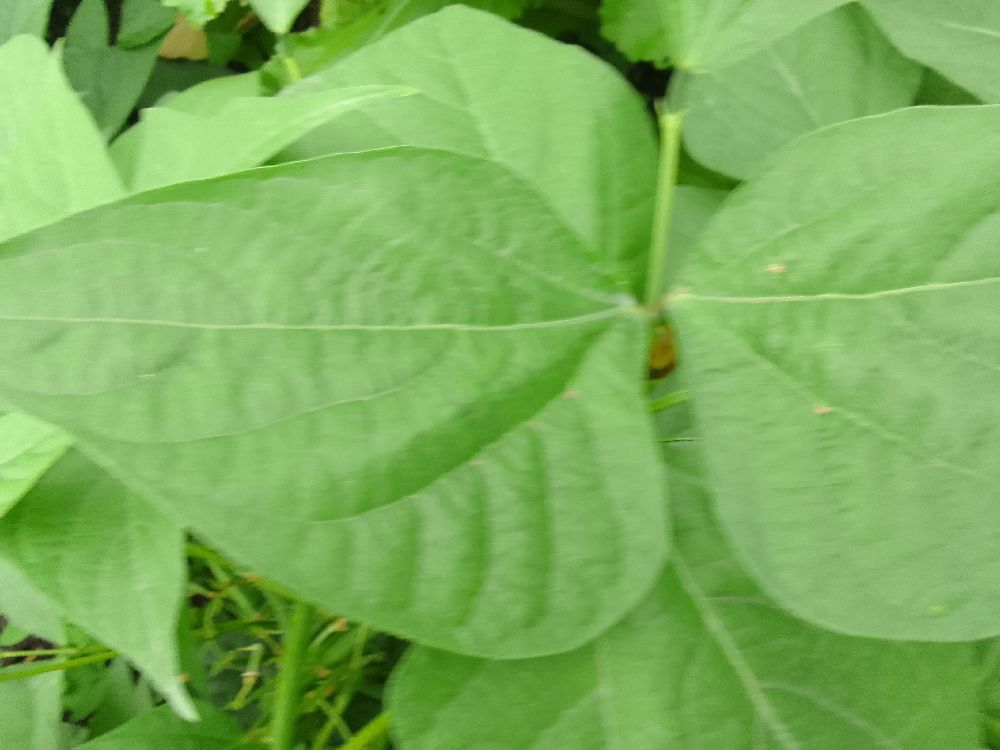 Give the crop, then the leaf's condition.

common bean, healthy
